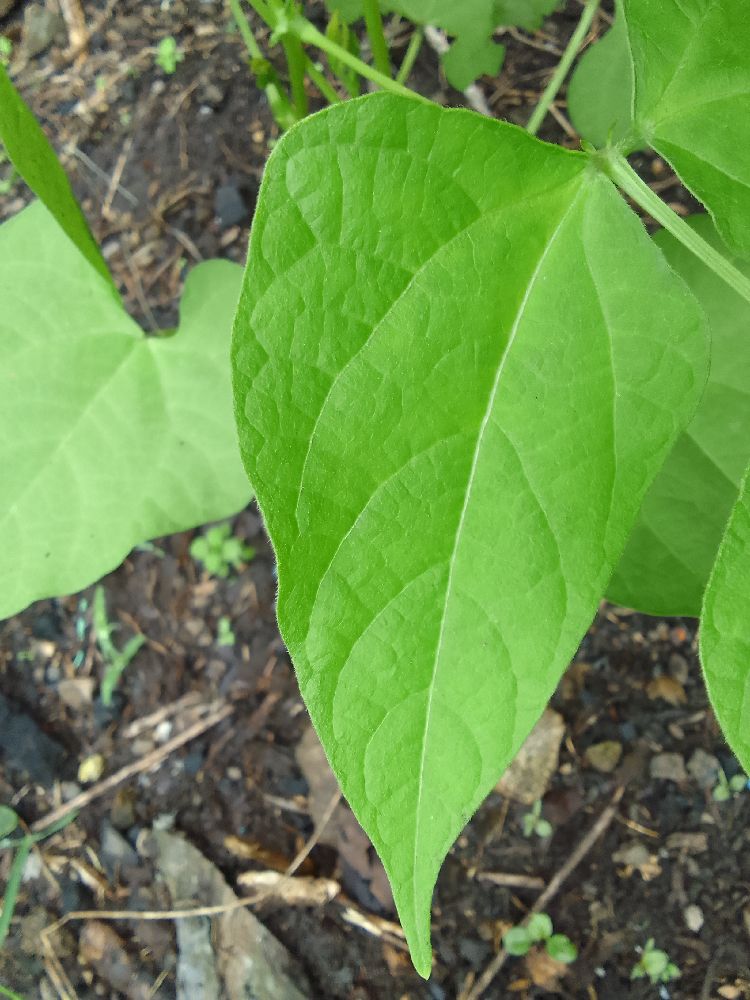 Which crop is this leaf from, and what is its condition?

common bean, healthy
